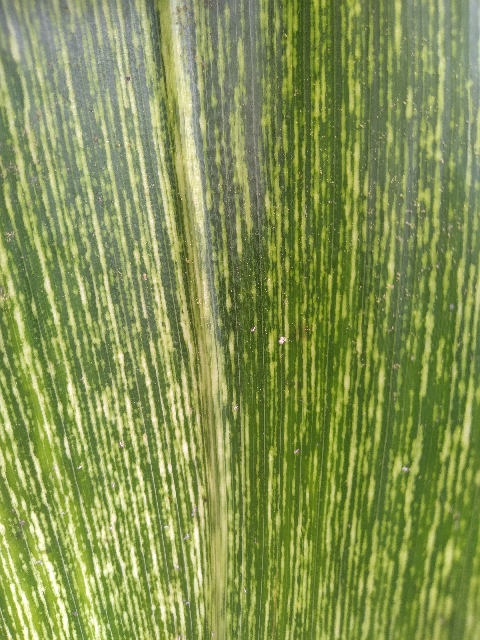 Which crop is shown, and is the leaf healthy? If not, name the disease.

maize, maize streak virus
